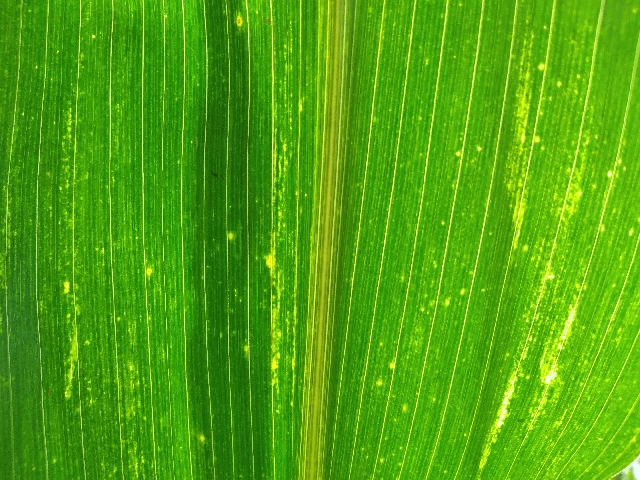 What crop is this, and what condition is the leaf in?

maize, maize lethal necrosis
